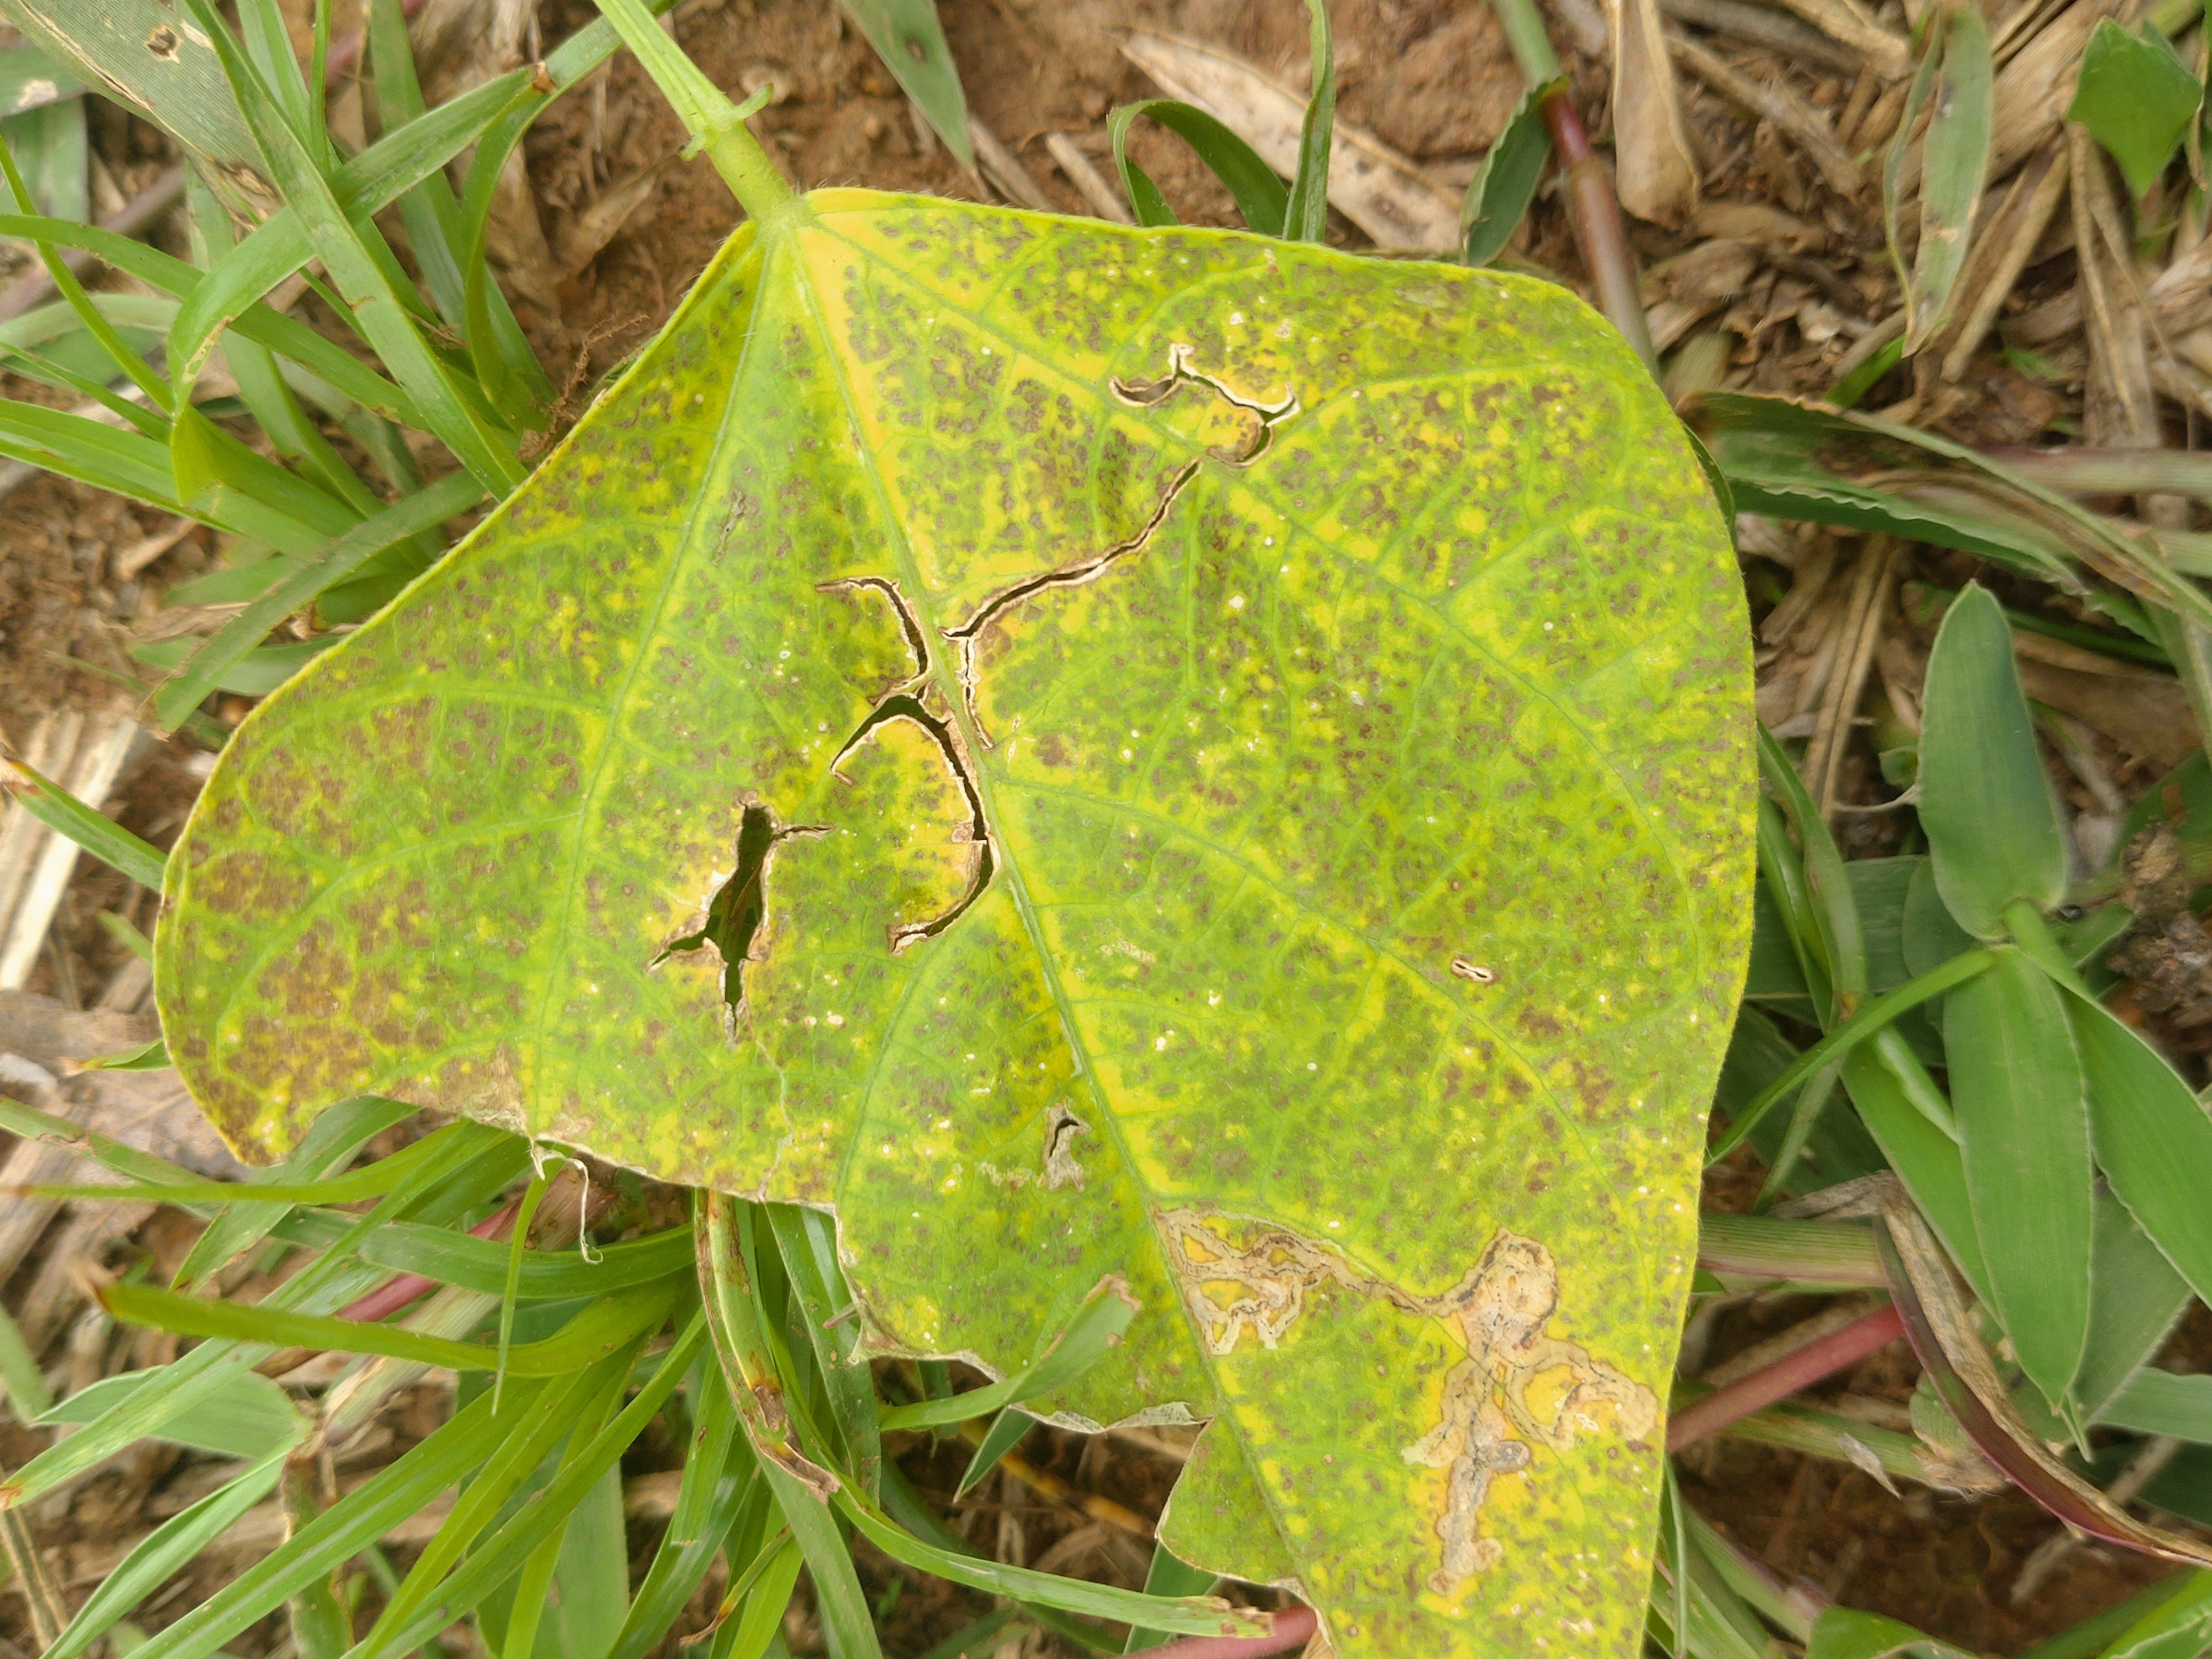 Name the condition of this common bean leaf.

anthracnose
